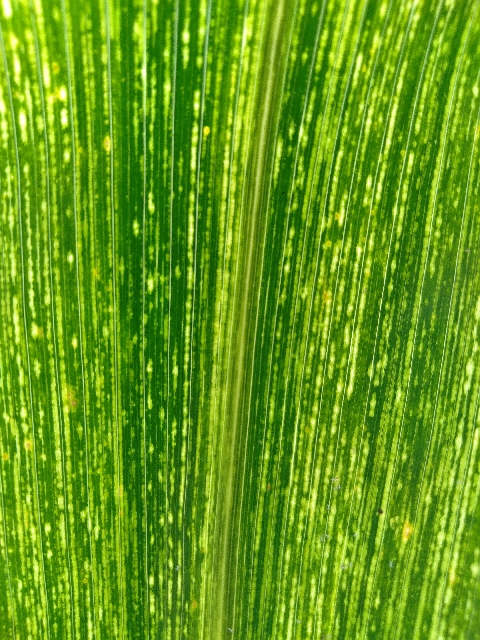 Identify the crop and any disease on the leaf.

maize, maize streak virus
